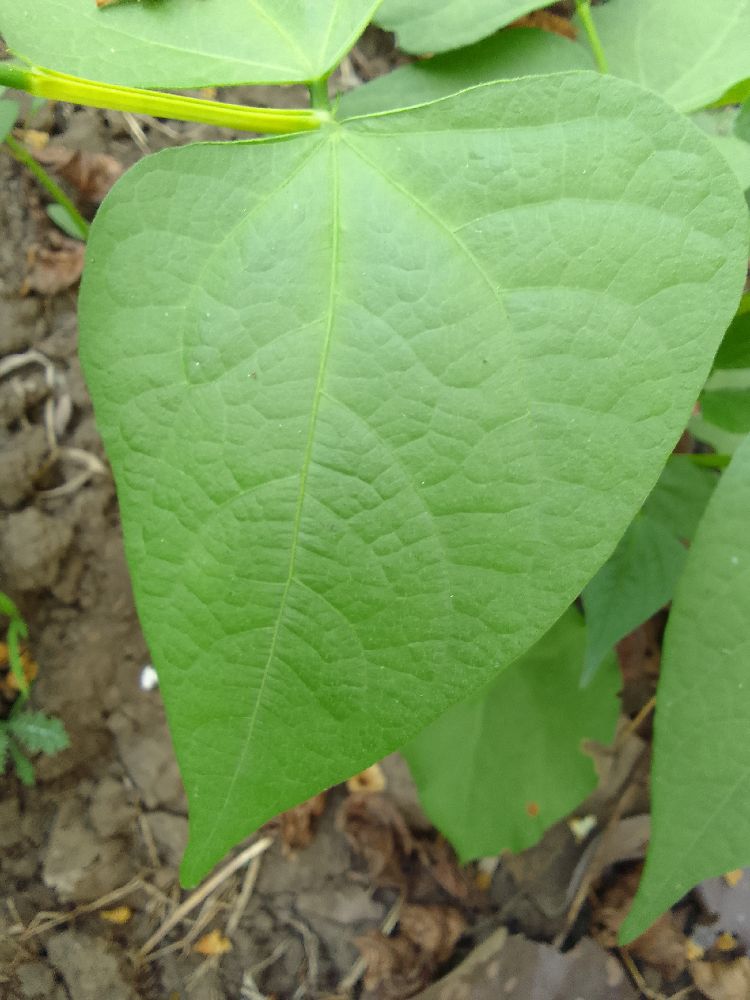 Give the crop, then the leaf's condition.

common bean, healthy
